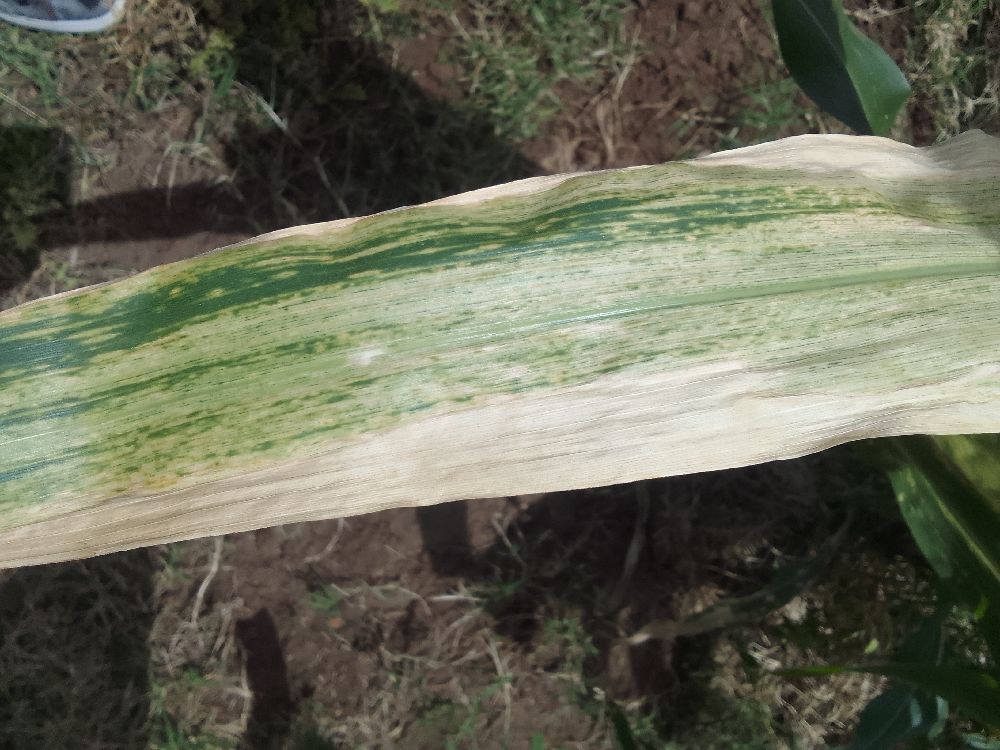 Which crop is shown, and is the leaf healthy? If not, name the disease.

maize, maize lethal necrosis
